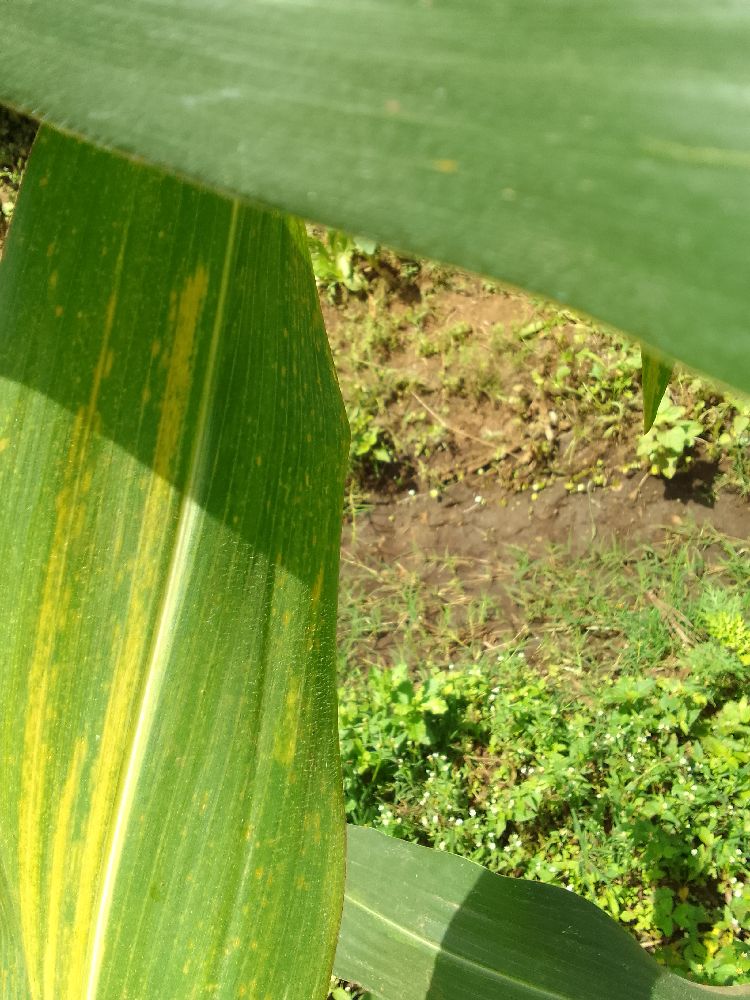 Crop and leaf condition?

maize, maize lethal necrosis
